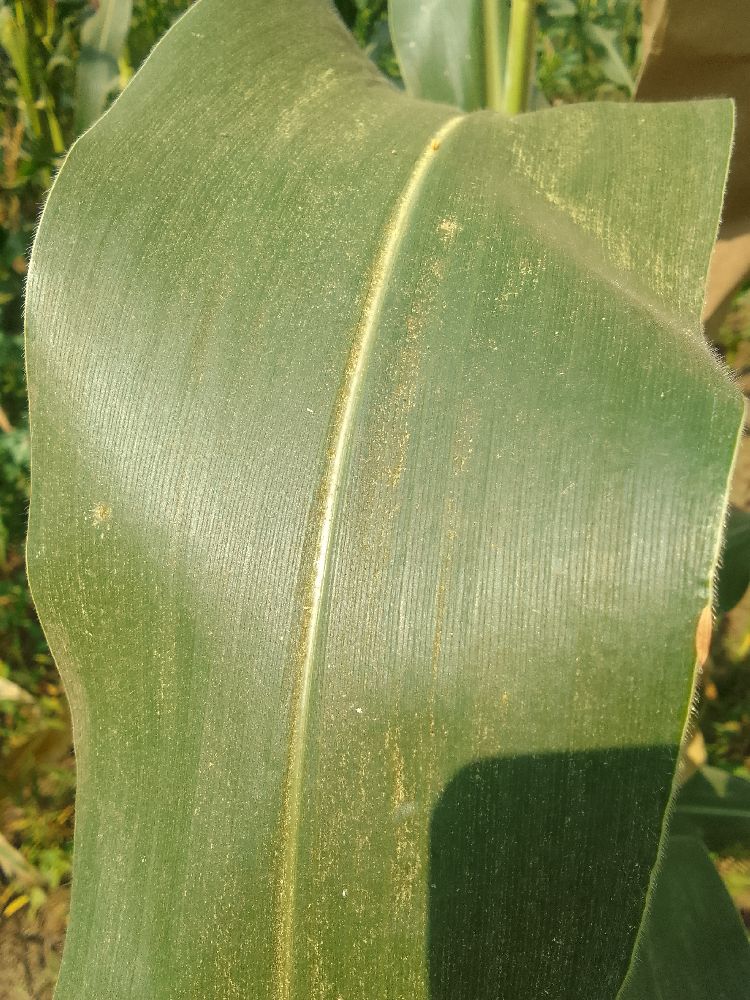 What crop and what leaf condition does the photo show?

maize, healthy
